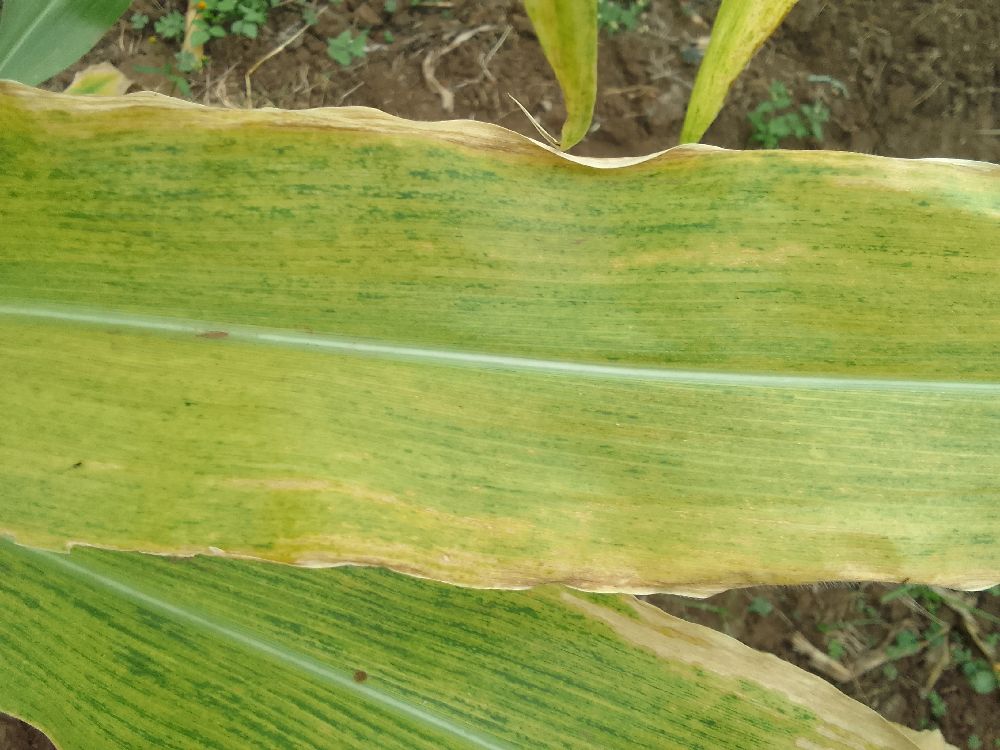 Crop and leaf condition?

maize, maize lethal necrosis
